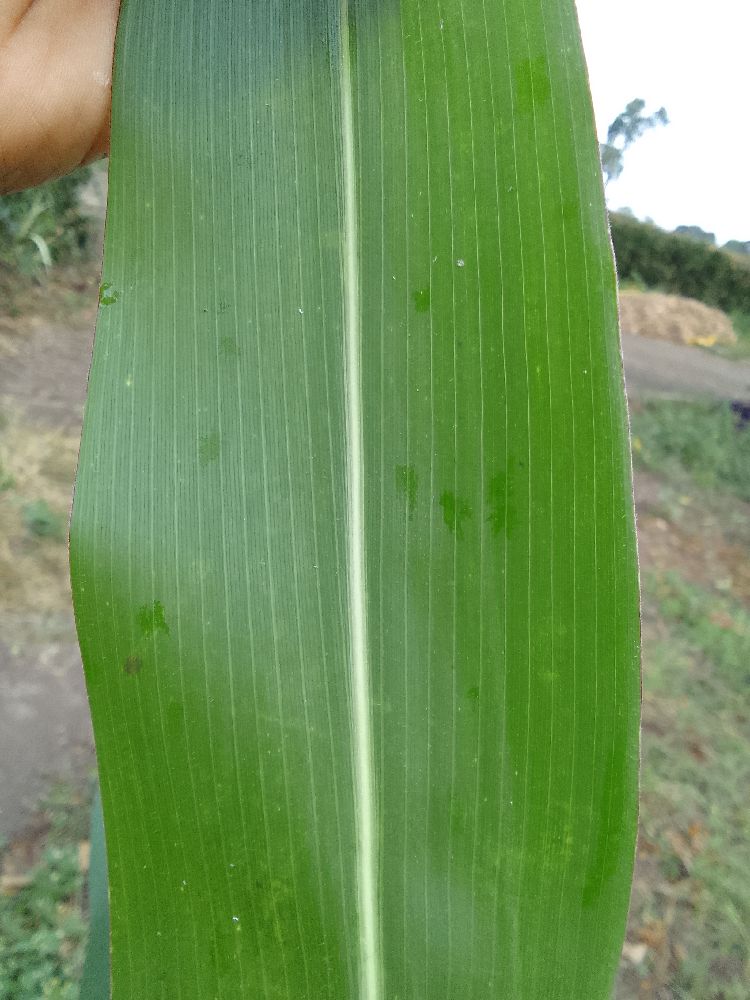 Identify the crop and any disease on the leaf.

maize, healthy
